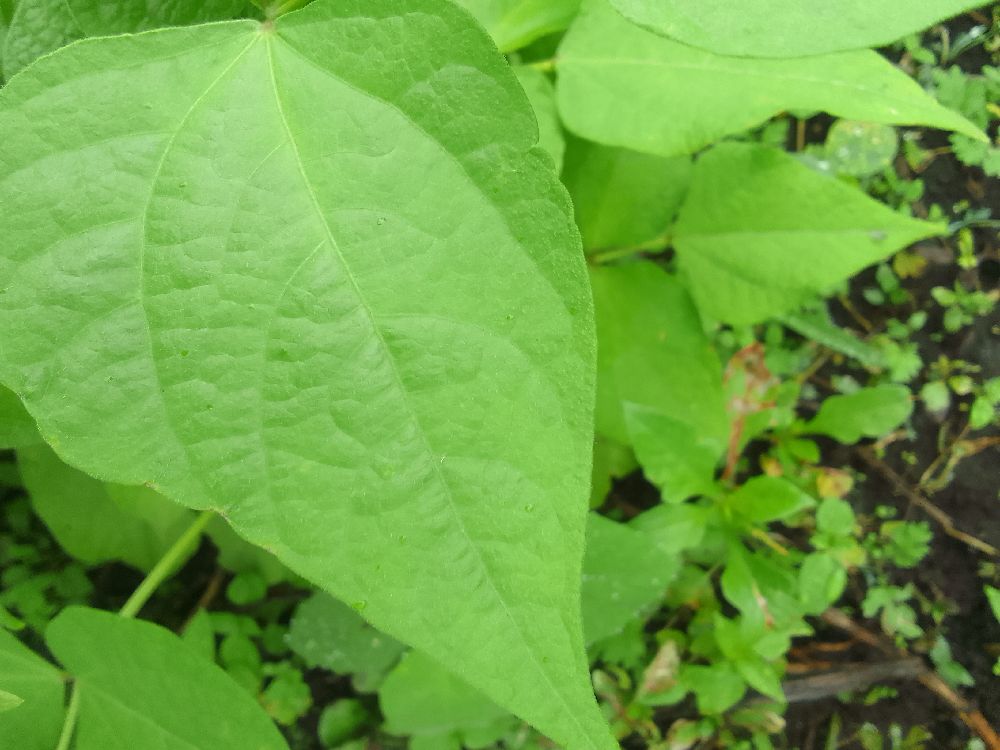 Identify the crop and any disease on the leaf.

common bean, healthy
